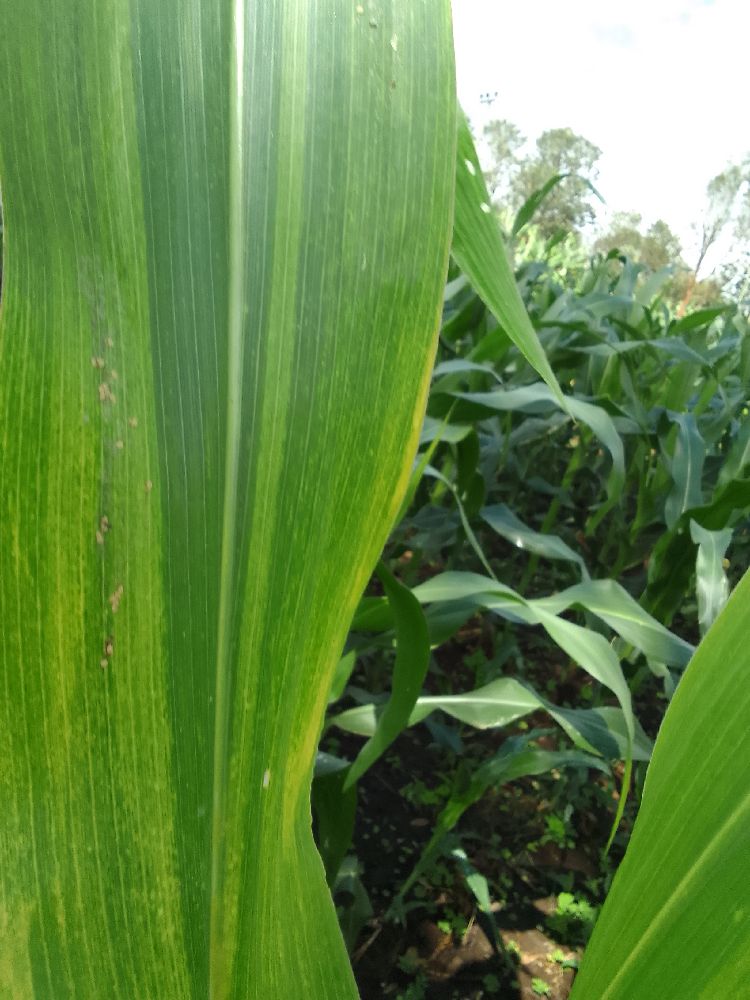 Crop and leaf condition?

maize, maize lethal necrosis
